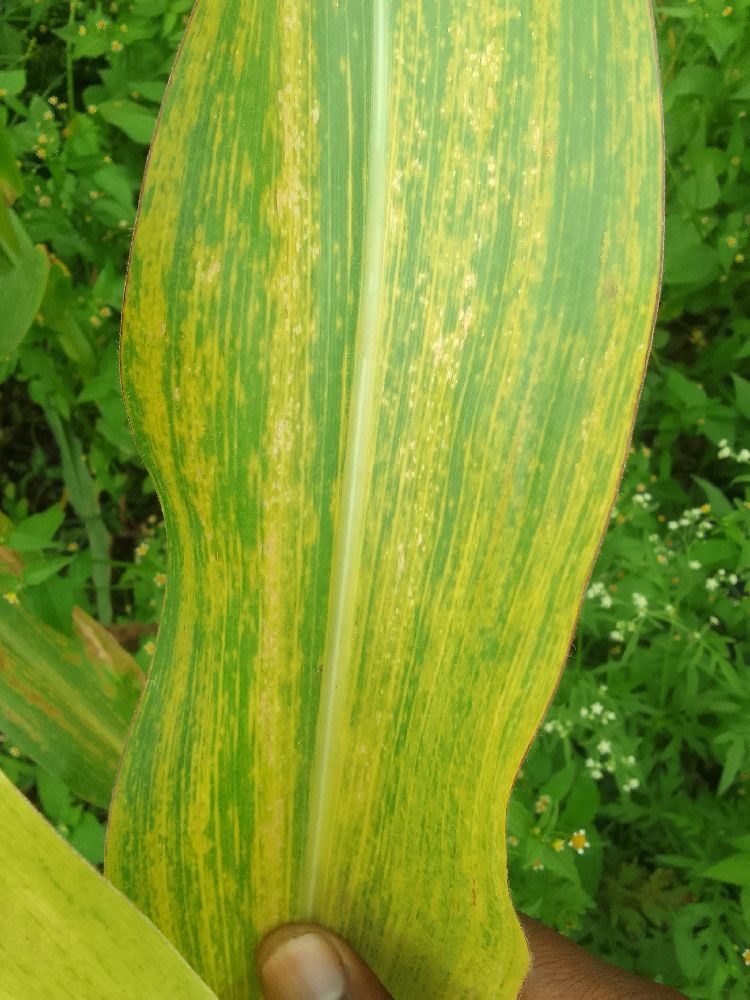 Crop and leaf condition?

maize, maize lethal necrosis
